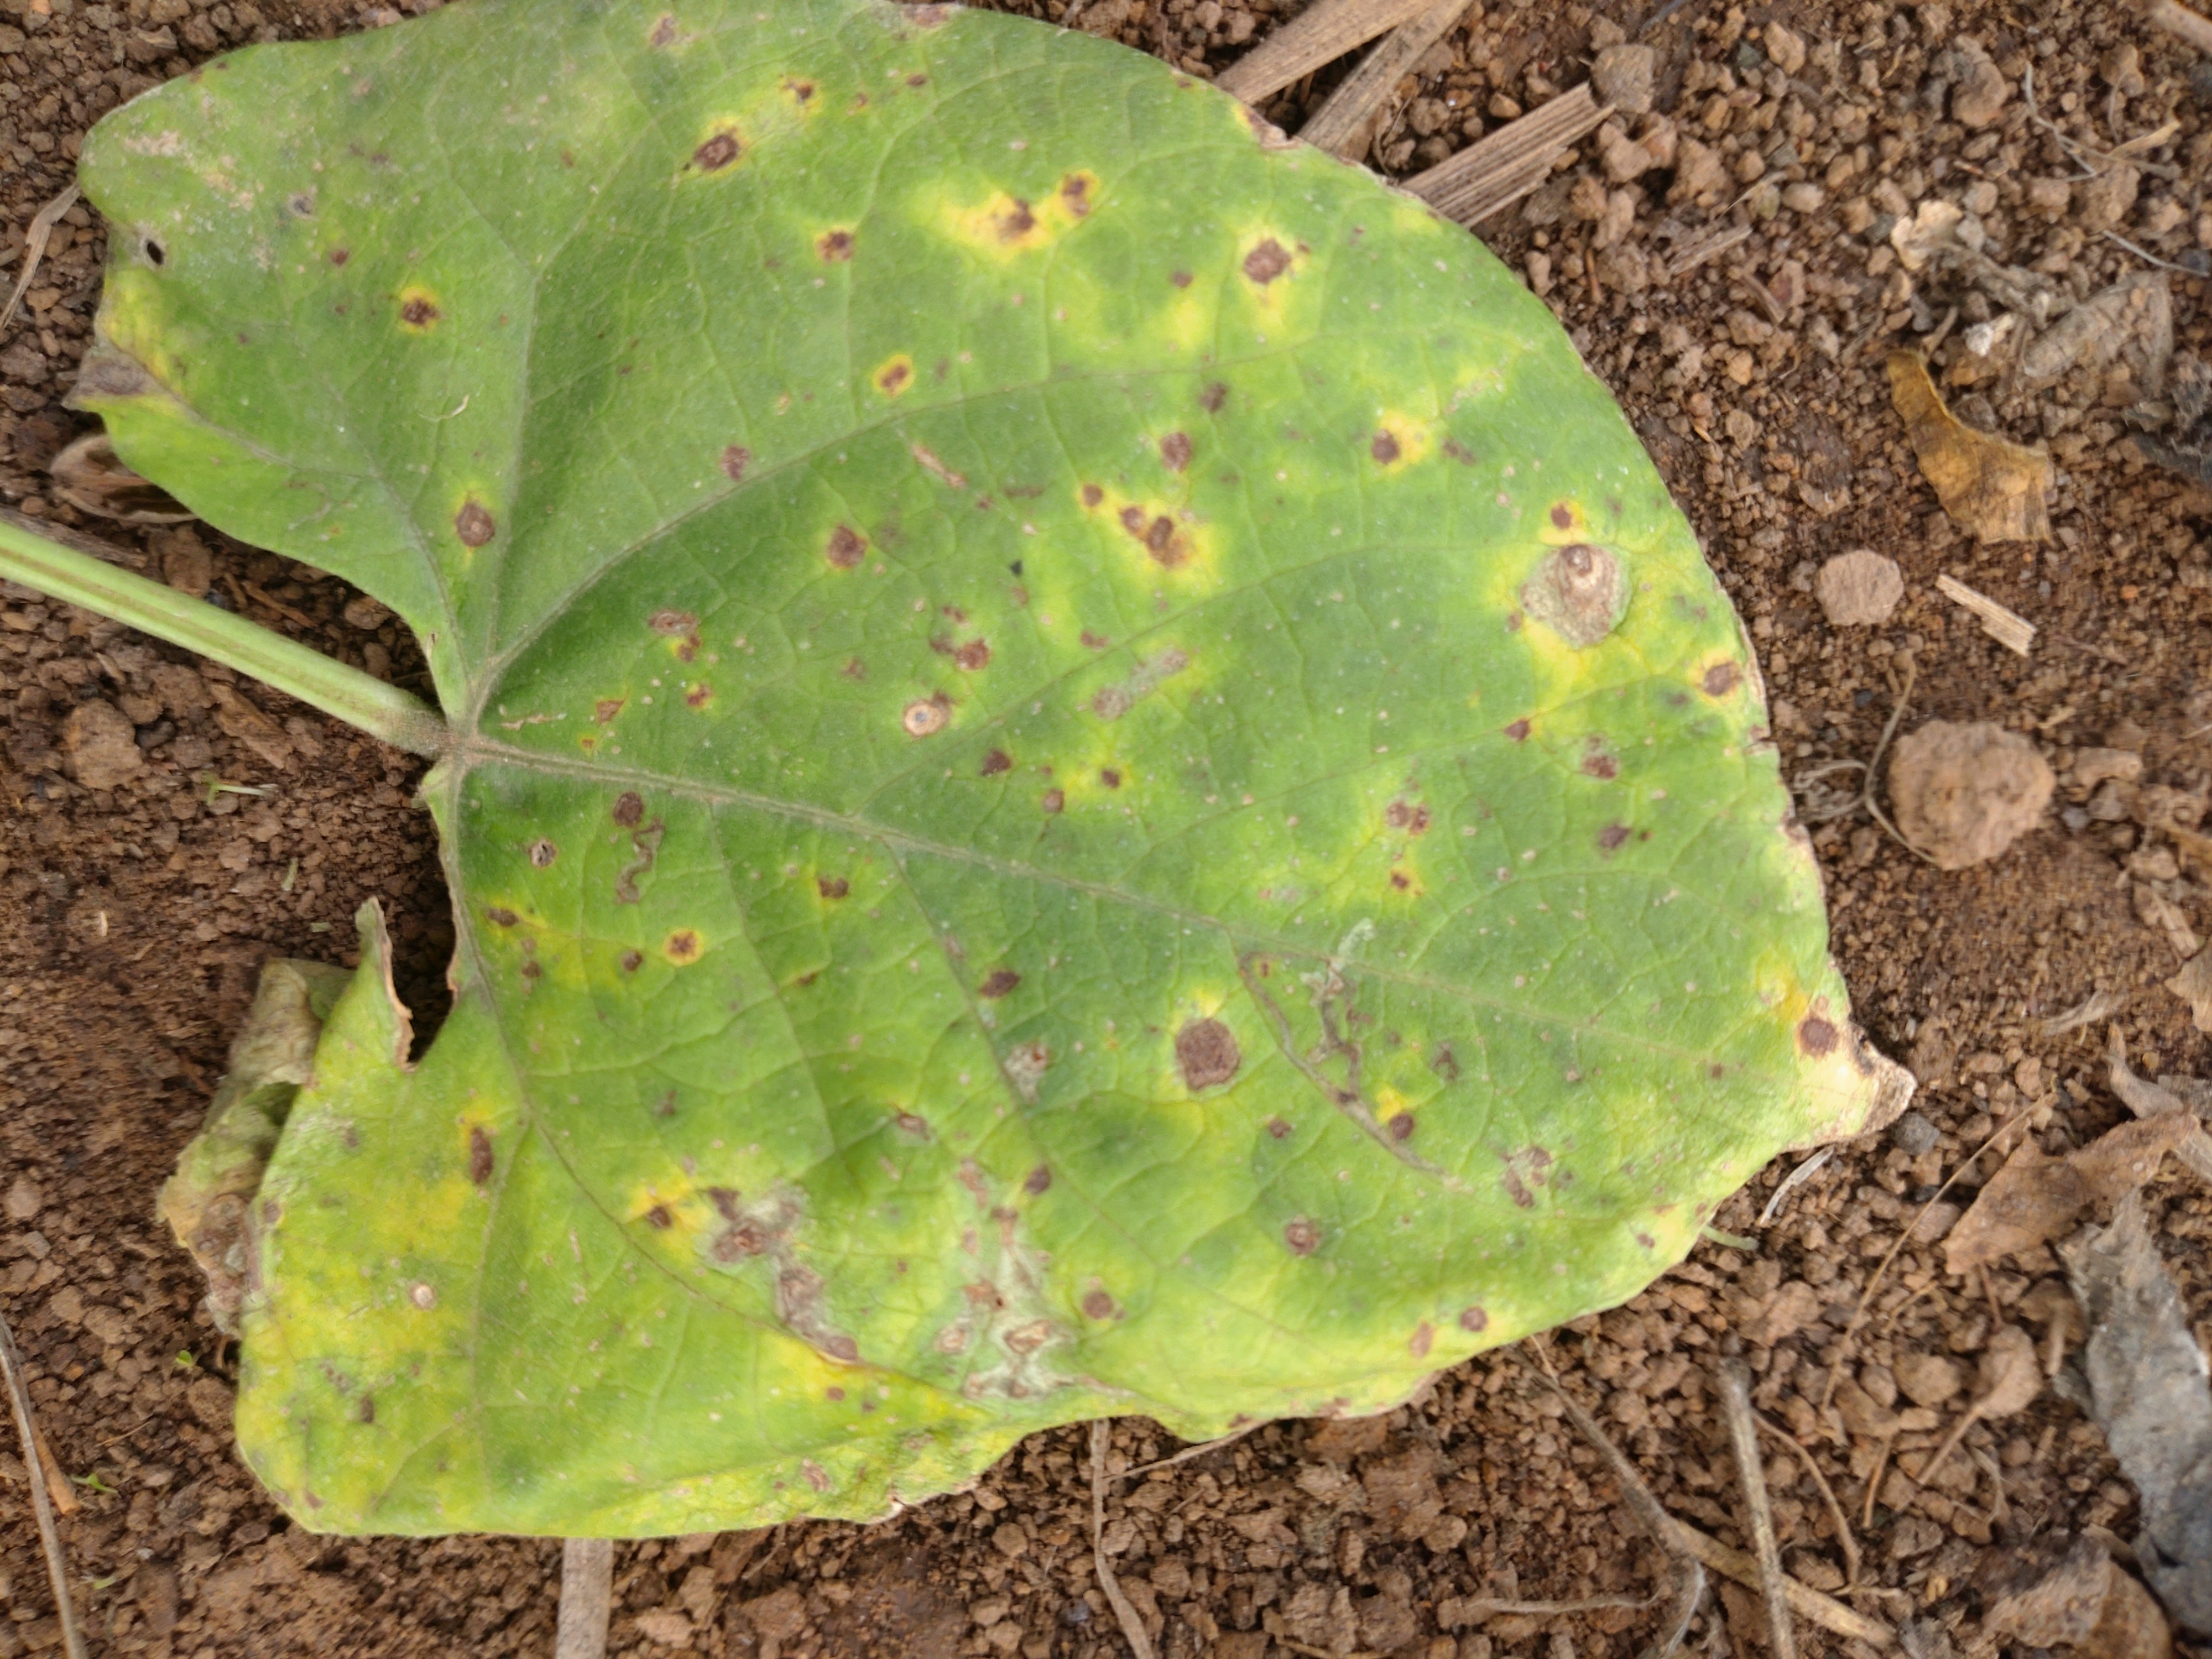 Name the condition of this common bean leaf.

rust
